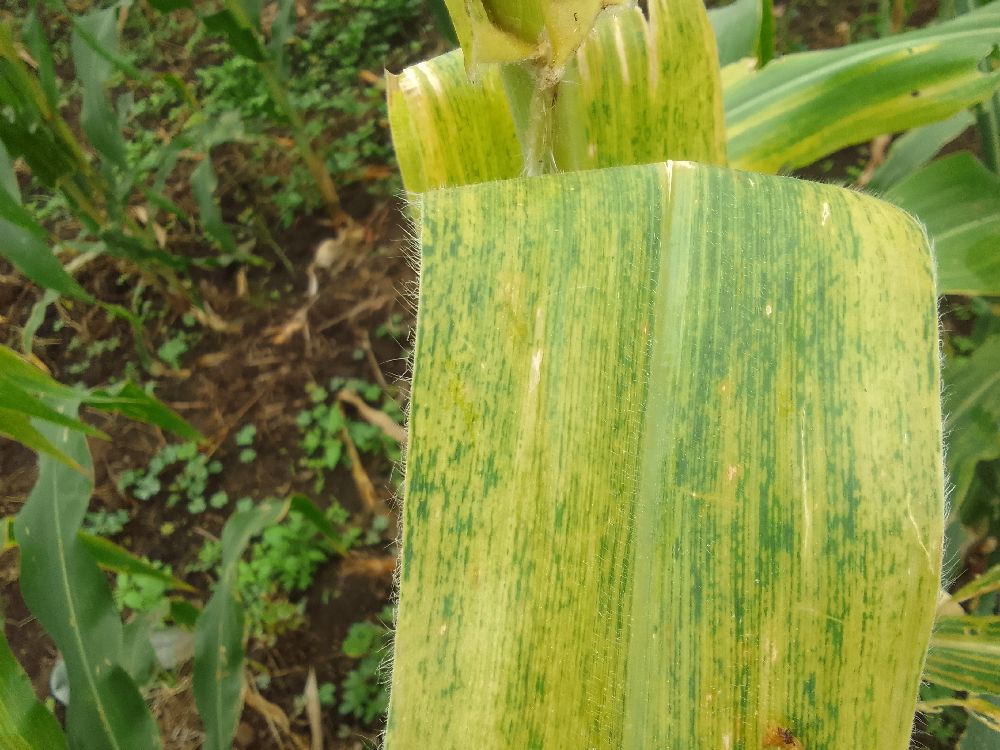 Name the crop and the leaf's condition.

maize, maize lethal necrosis
